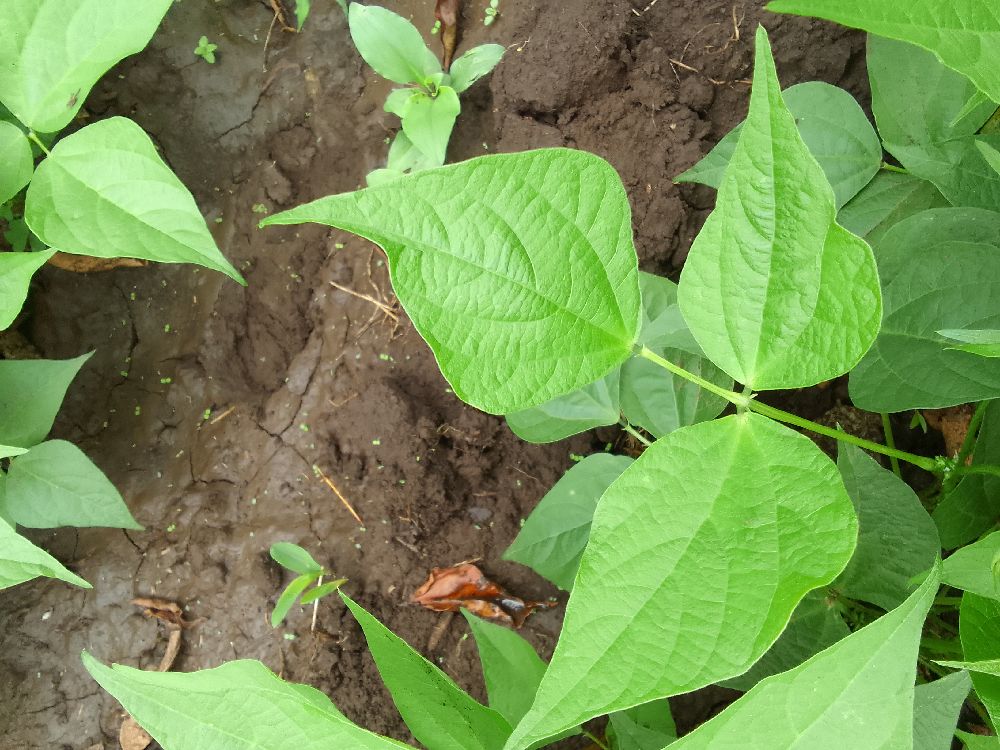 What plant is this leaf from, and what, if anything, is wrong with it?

common bean, healthy
